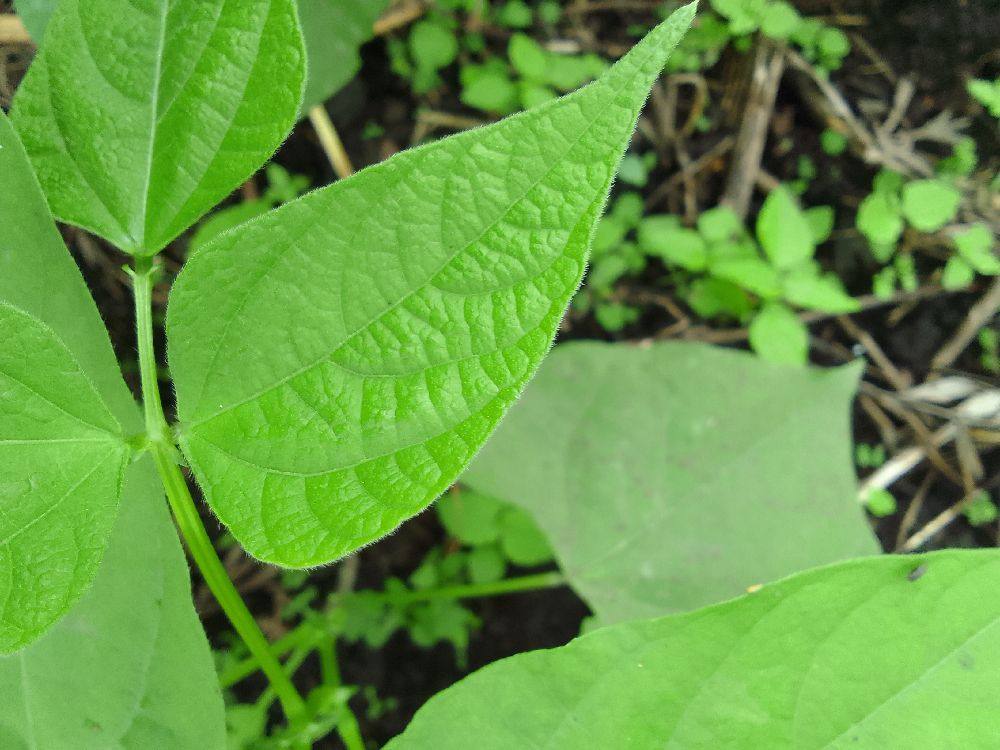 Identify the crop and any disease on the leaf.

common bean, healthy
